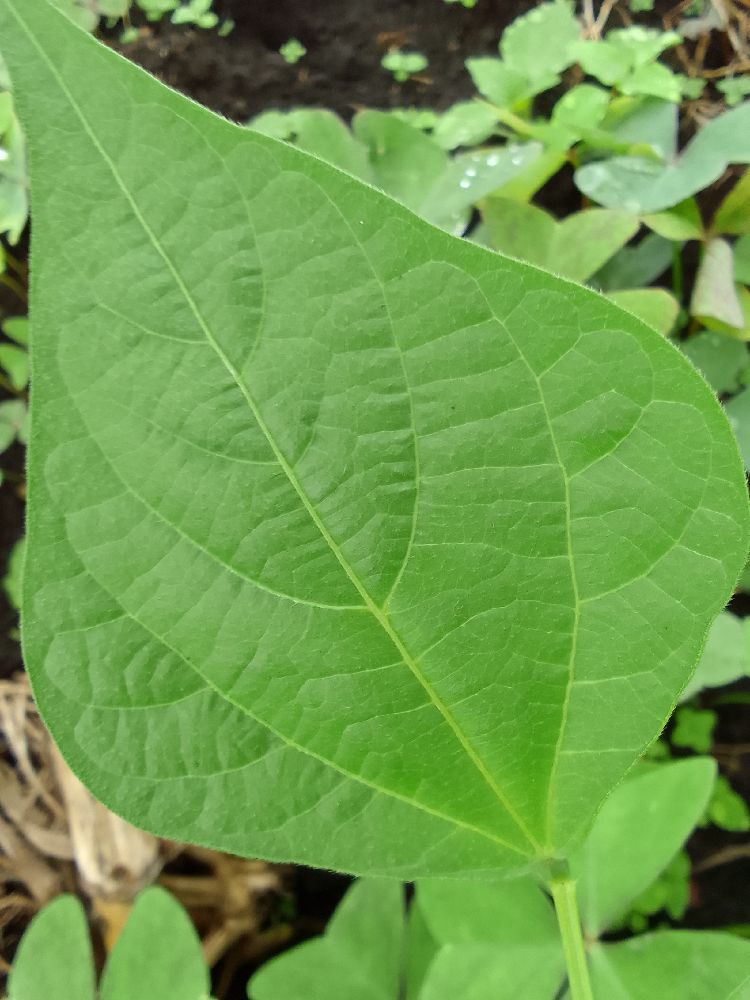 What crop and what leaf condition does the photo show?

common bean, healthy
